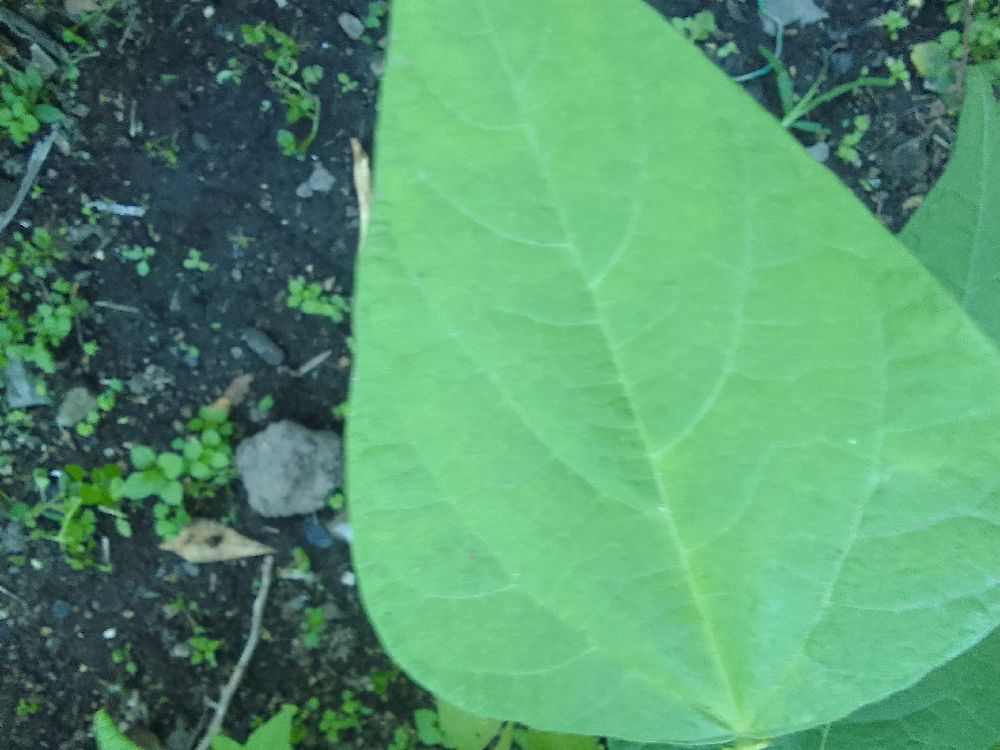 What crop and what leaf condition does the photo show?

common bean, healthy
